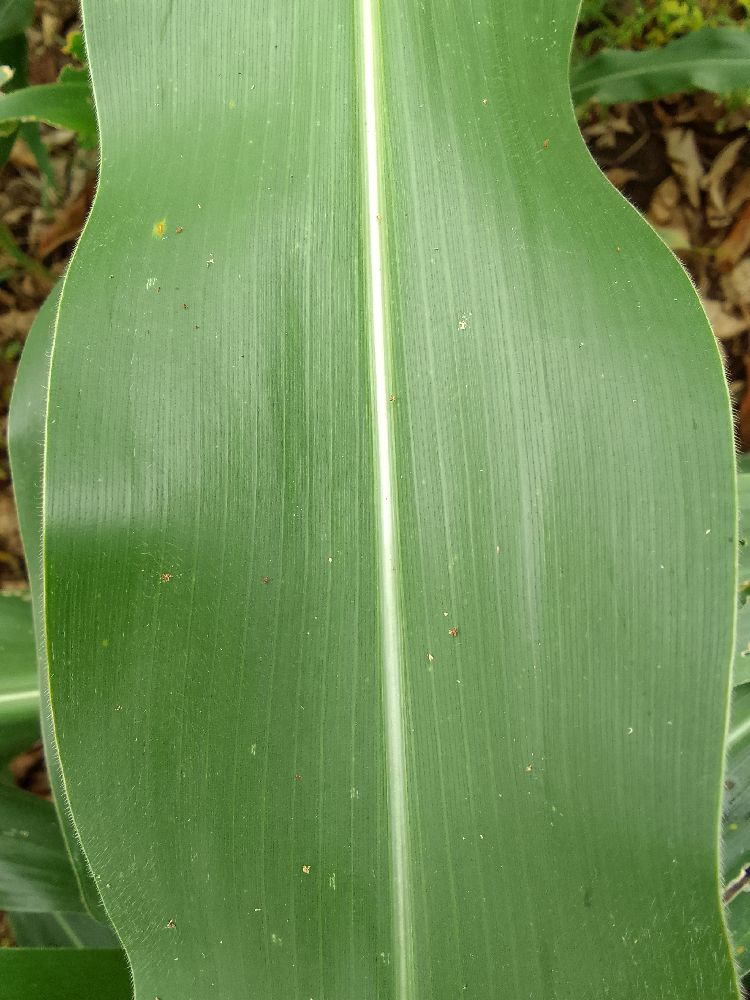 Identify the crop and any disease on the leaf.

maize, healthy
